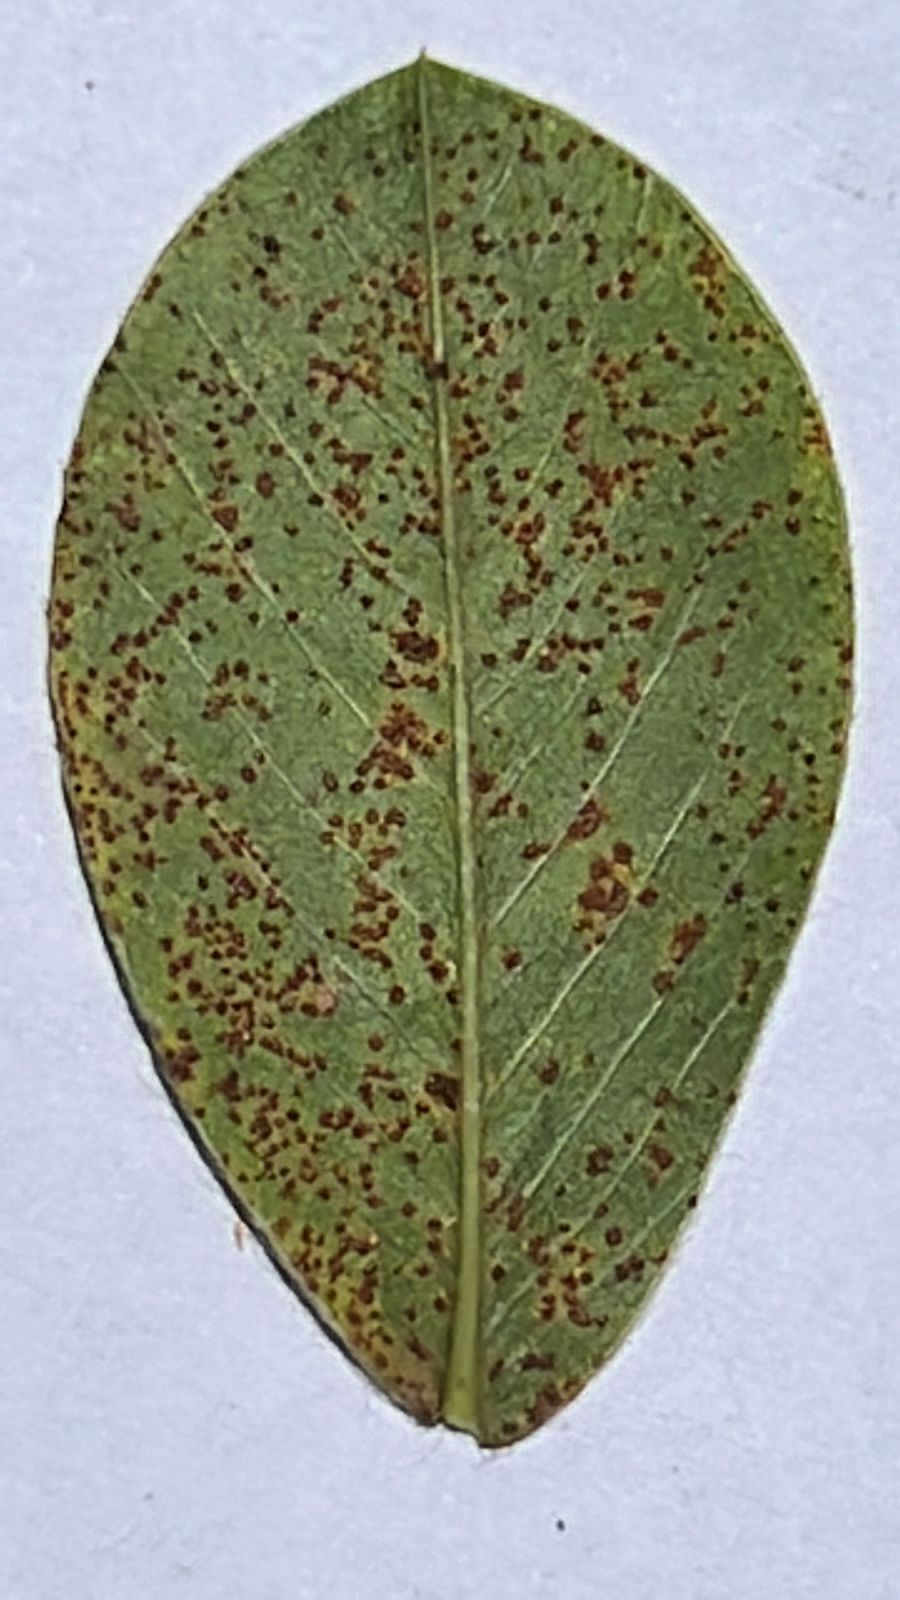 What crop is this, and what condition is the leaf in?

peanut, puccinia arachidis
